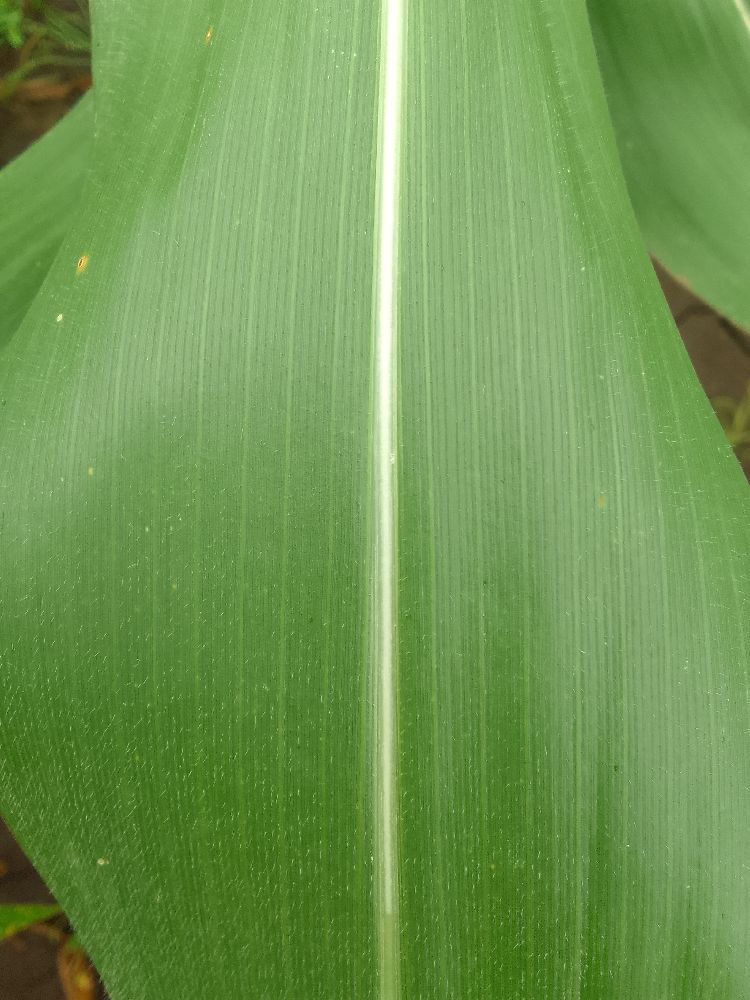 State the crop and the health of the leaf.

maize, healthy
